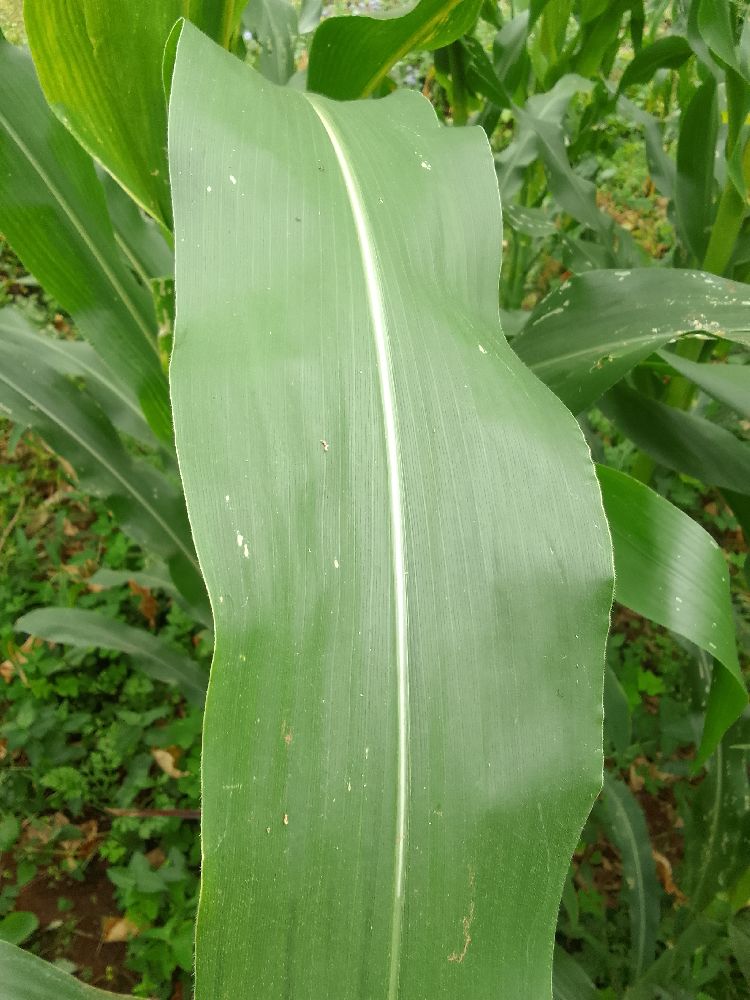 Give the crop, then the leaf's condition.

maize, healthy
